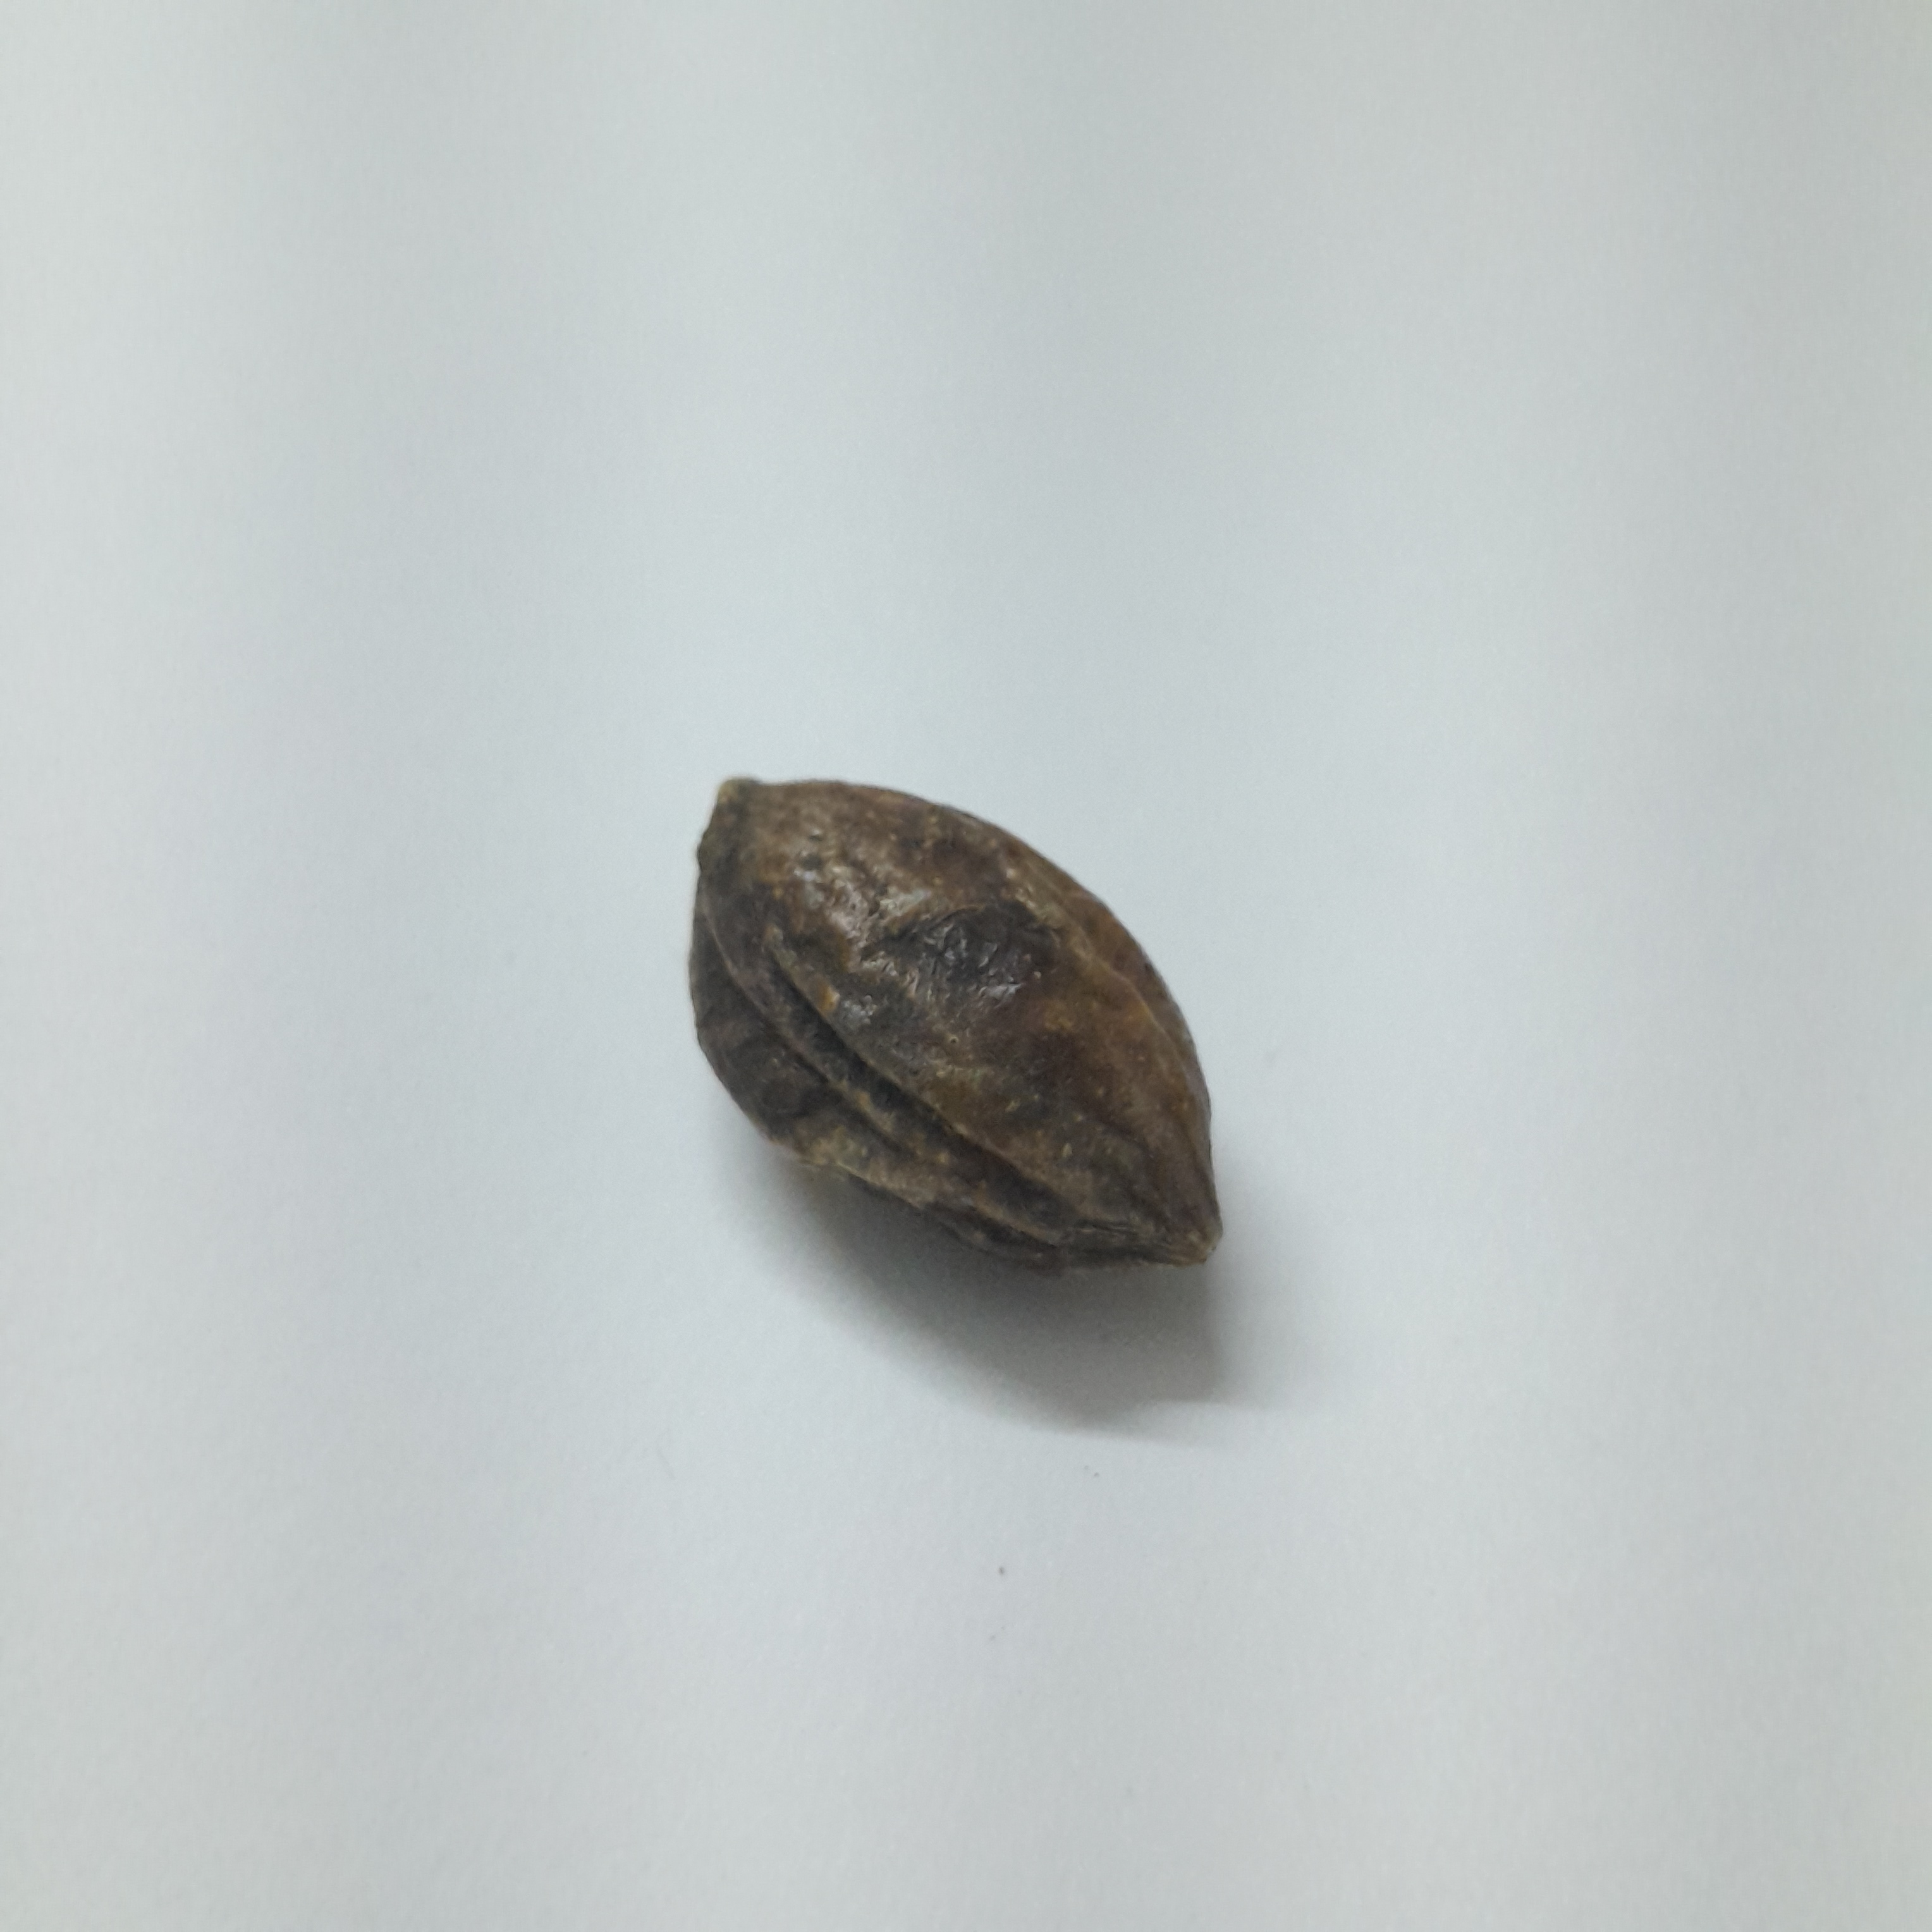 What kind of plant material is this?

hirdaa
